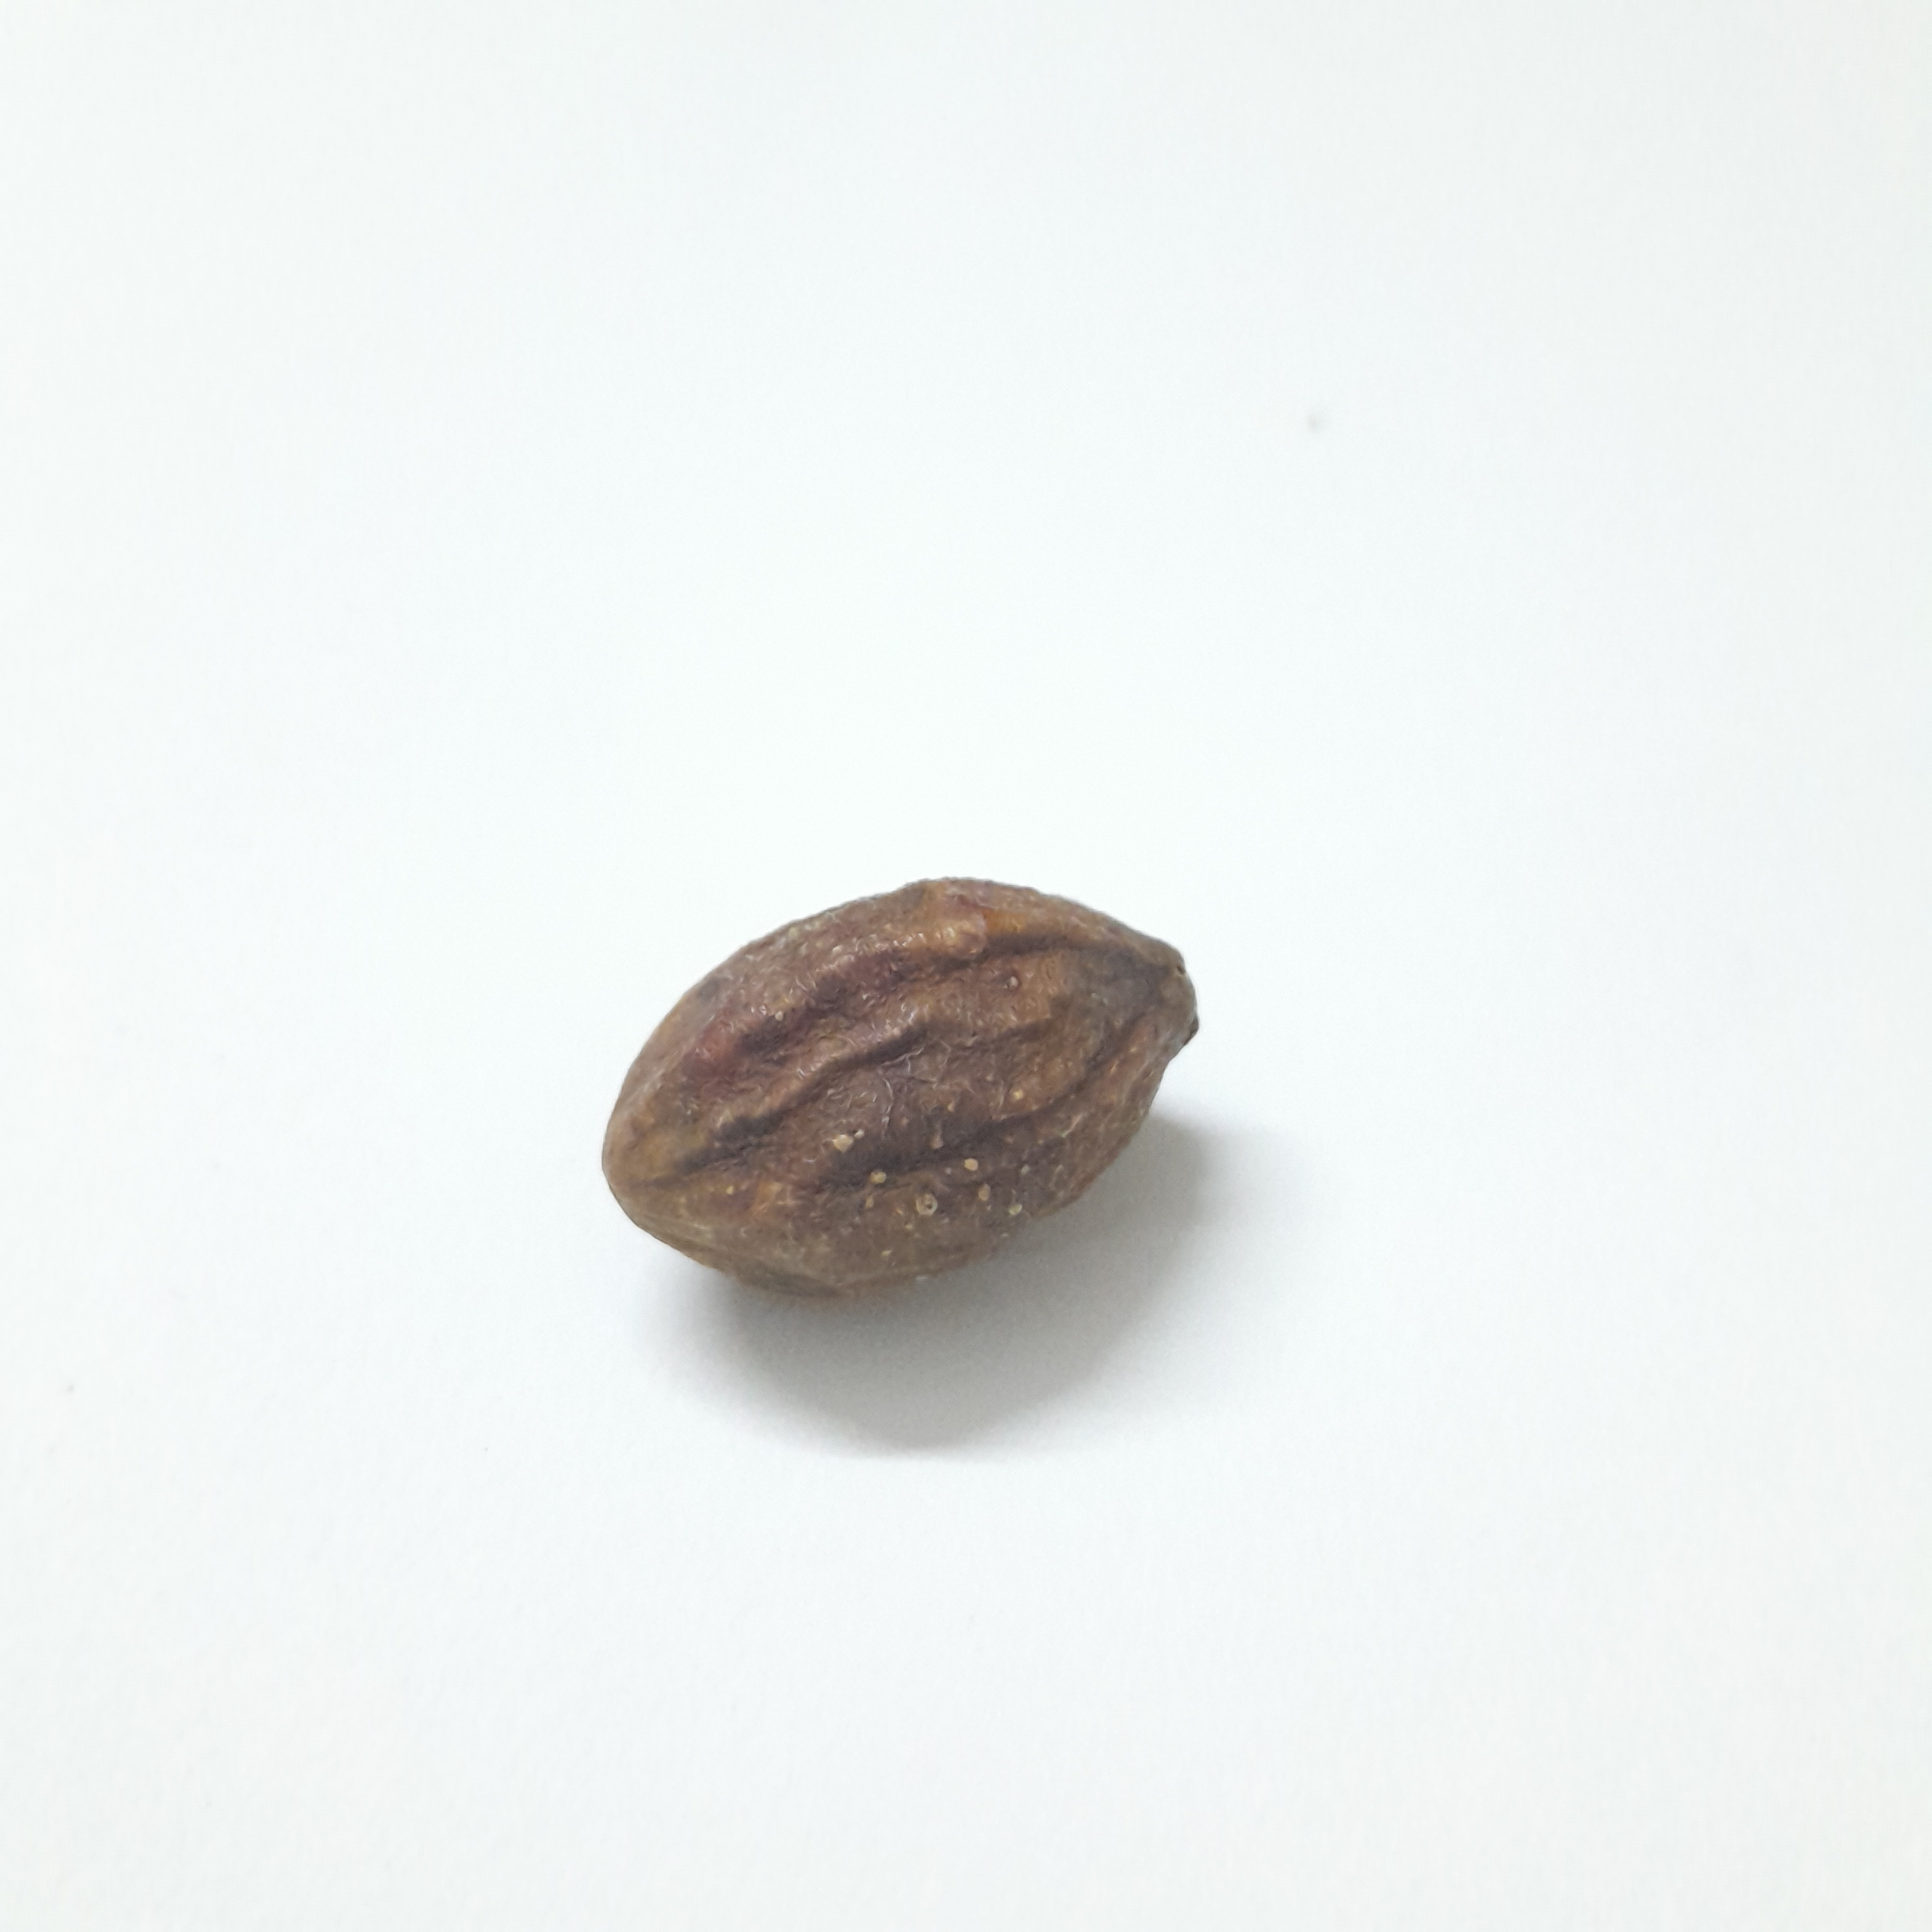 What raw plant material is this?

hirdaa
